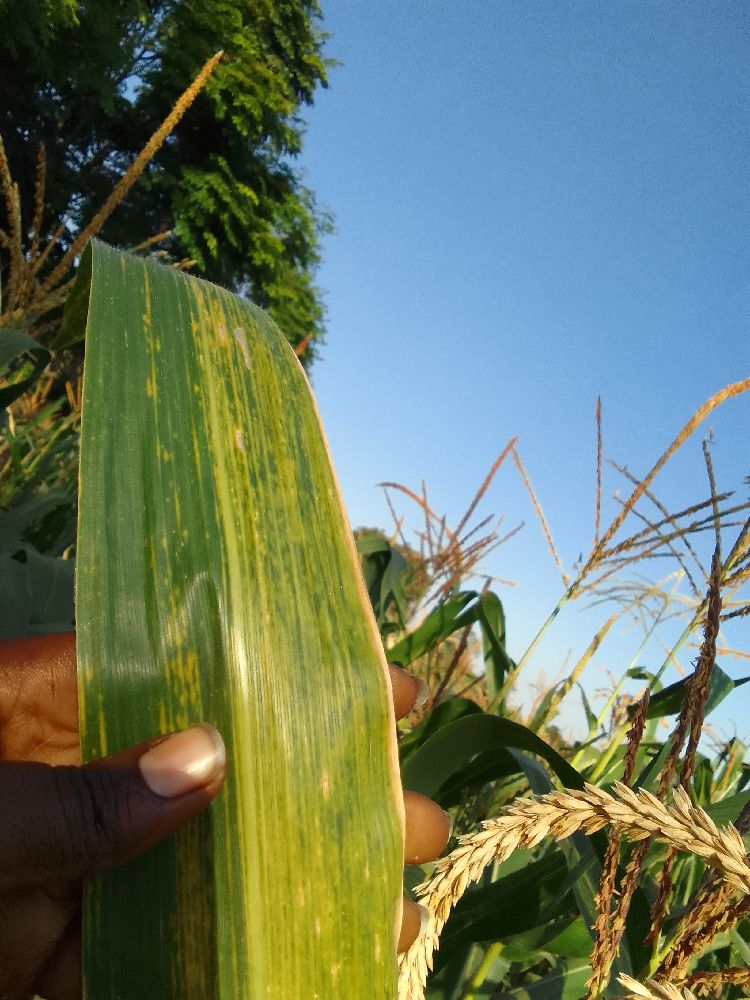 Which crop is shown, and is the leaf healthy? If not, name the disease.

maize, maize lethal necrosis
